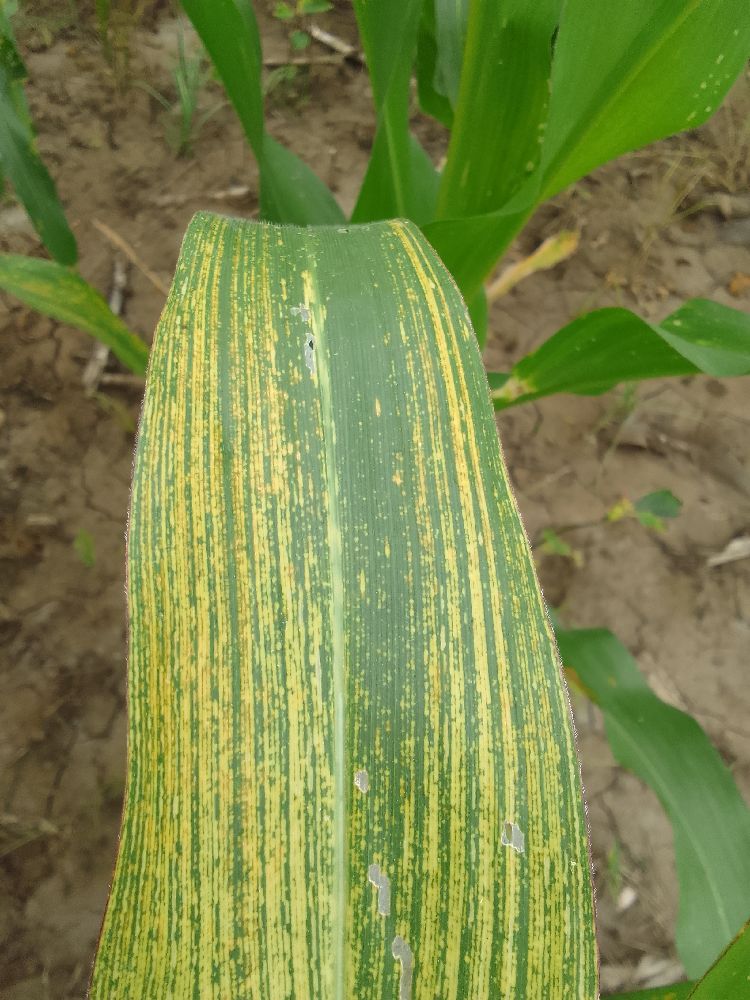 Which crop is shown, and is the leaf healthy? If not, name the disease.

maize, maize lethal necrosis
